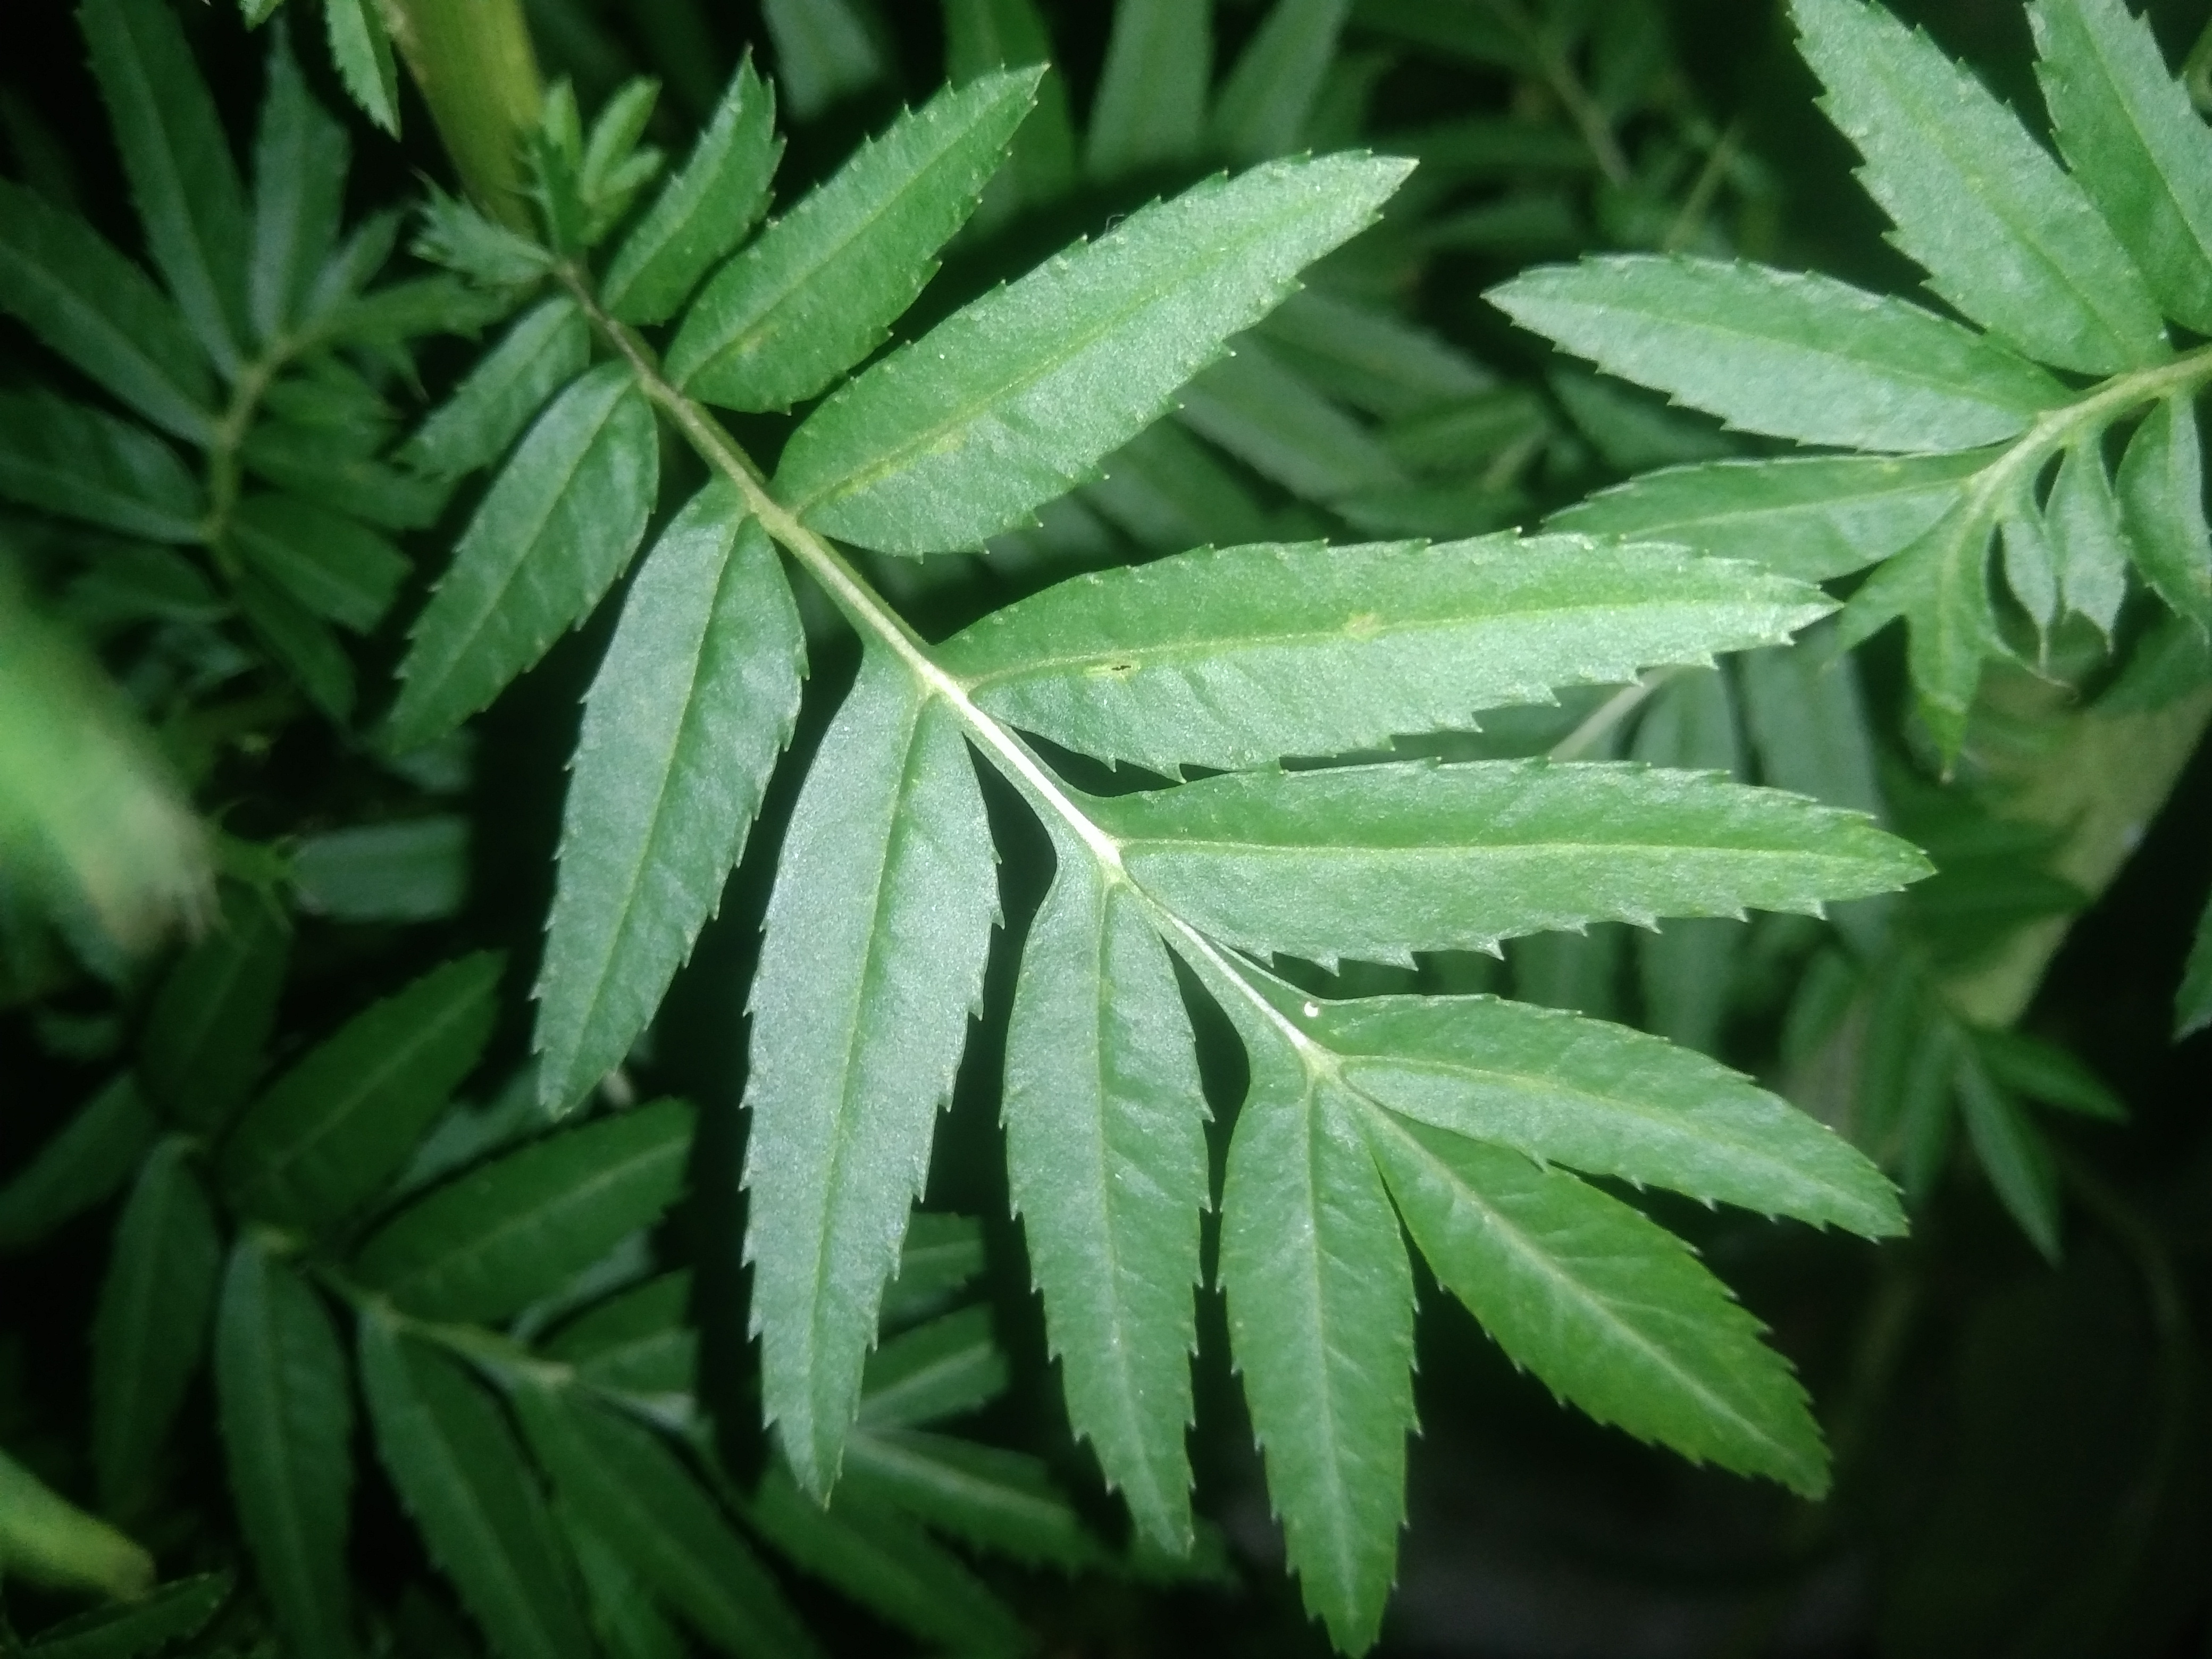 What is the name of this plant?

marigold
